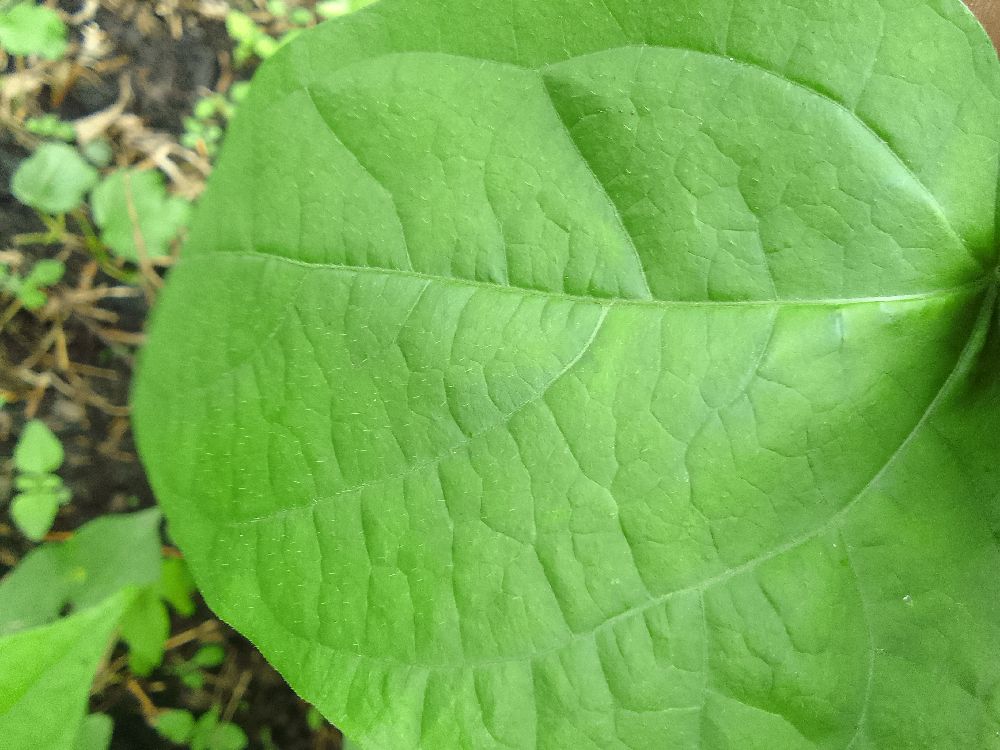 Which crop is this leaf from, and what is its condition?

common bean, healthy
